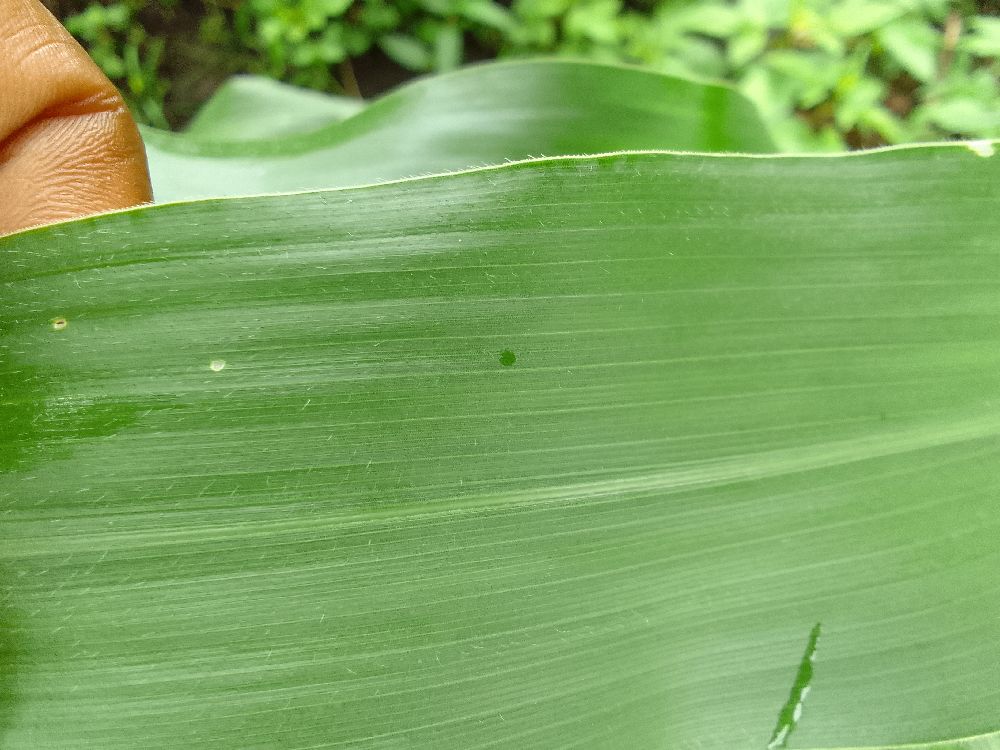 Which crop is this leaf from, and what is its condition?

maize, healthy
